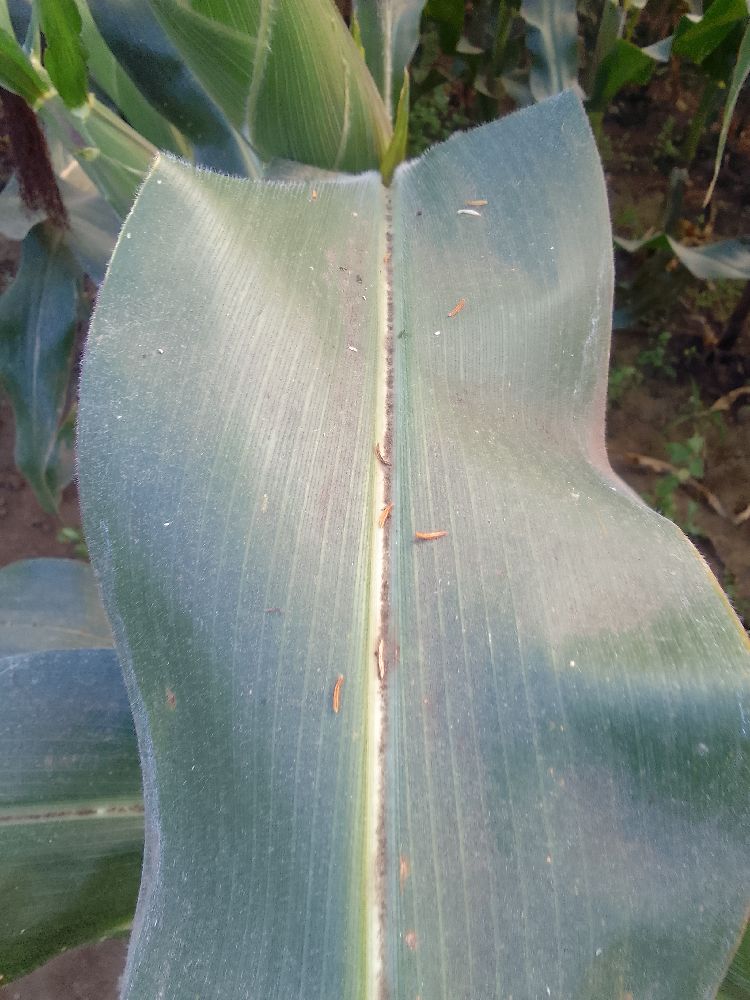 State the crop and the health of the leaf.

maize, healthy
